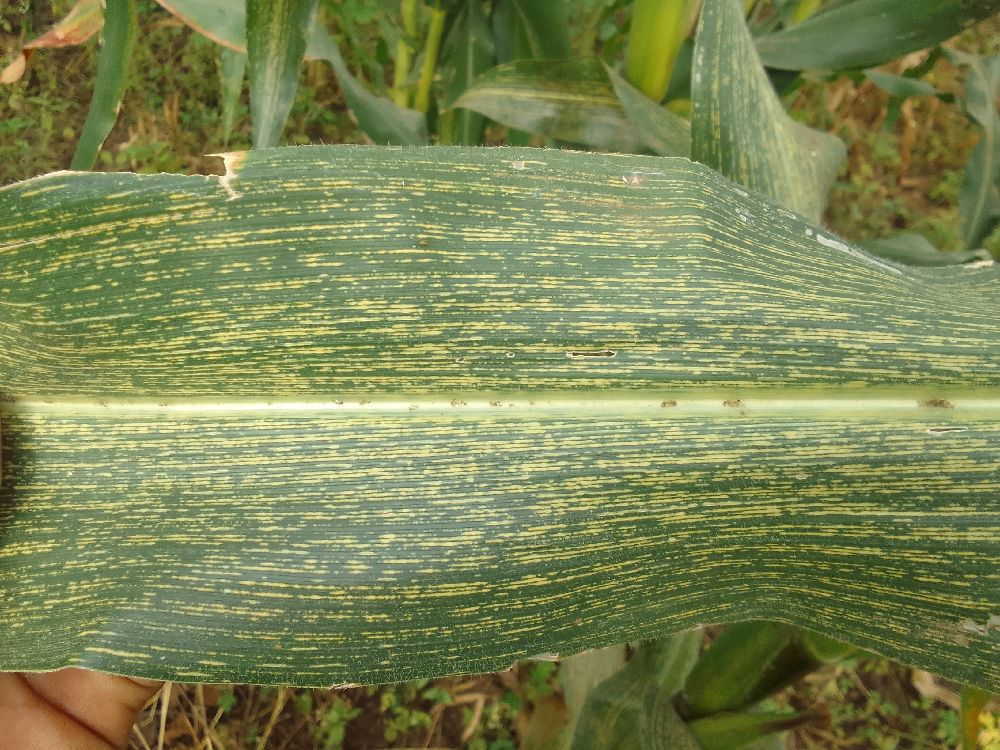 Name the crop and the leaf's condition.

maize, maize streak virus
